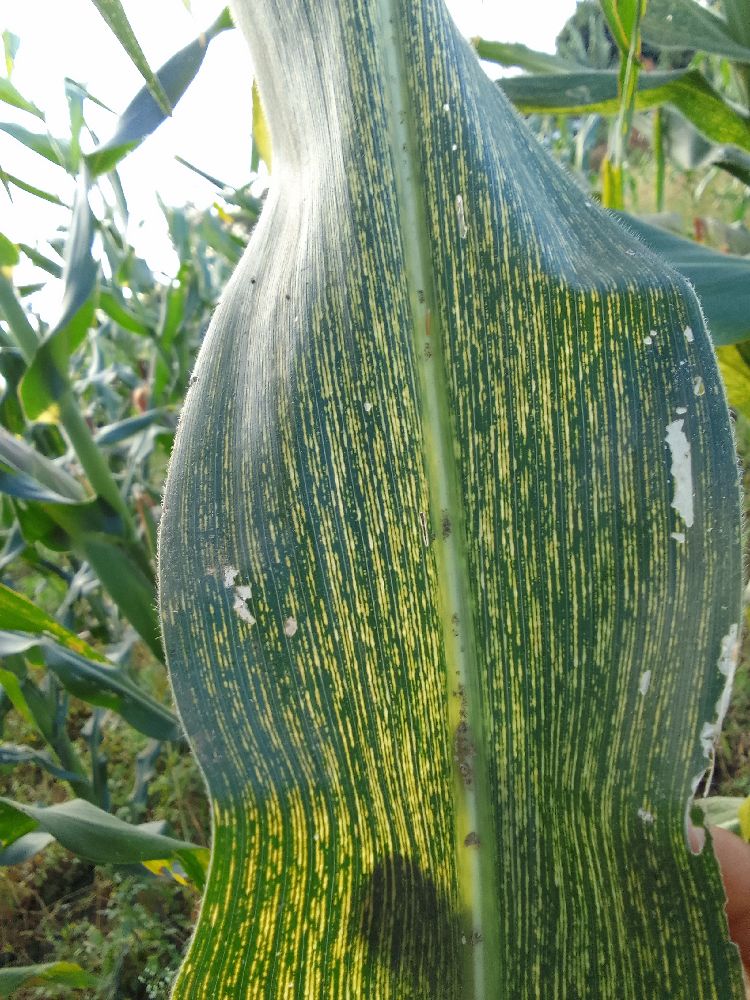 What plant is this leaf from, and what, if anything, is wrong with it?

maize, maize streak virus
